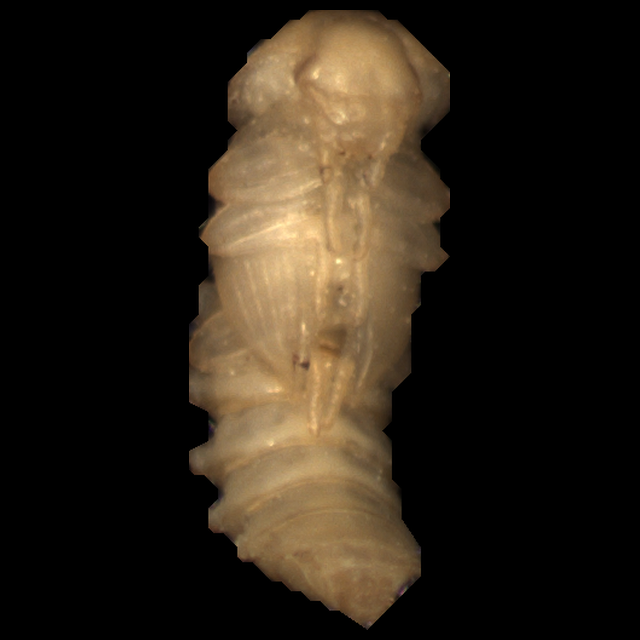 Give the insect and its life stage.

mealworm pupa
